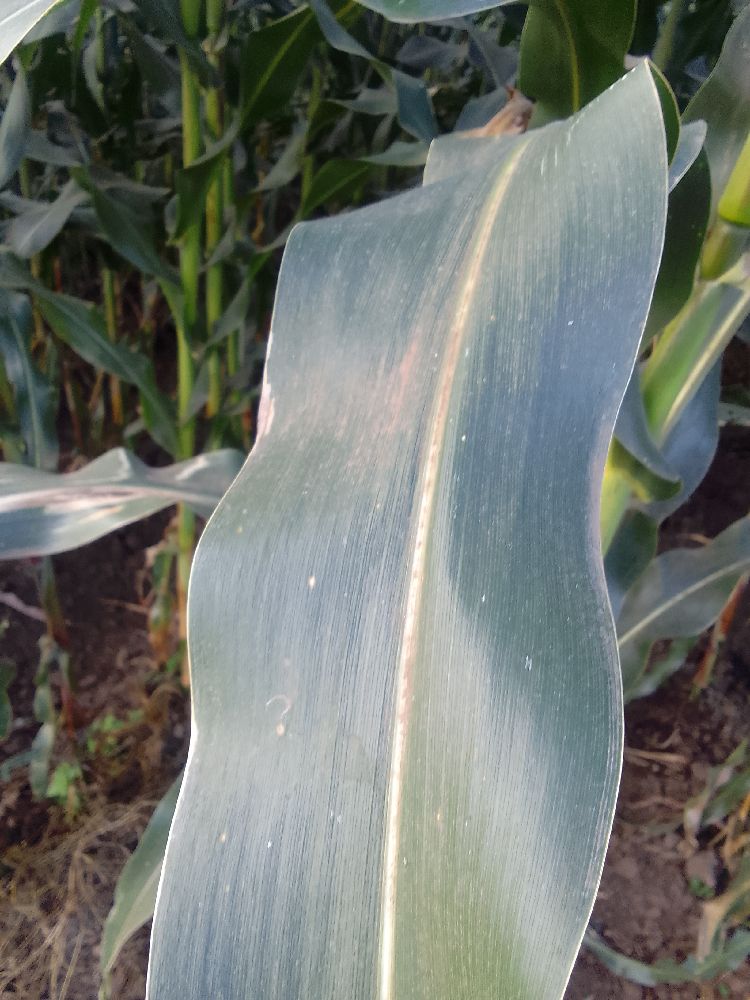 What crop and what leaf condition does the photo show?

maize, healthy
